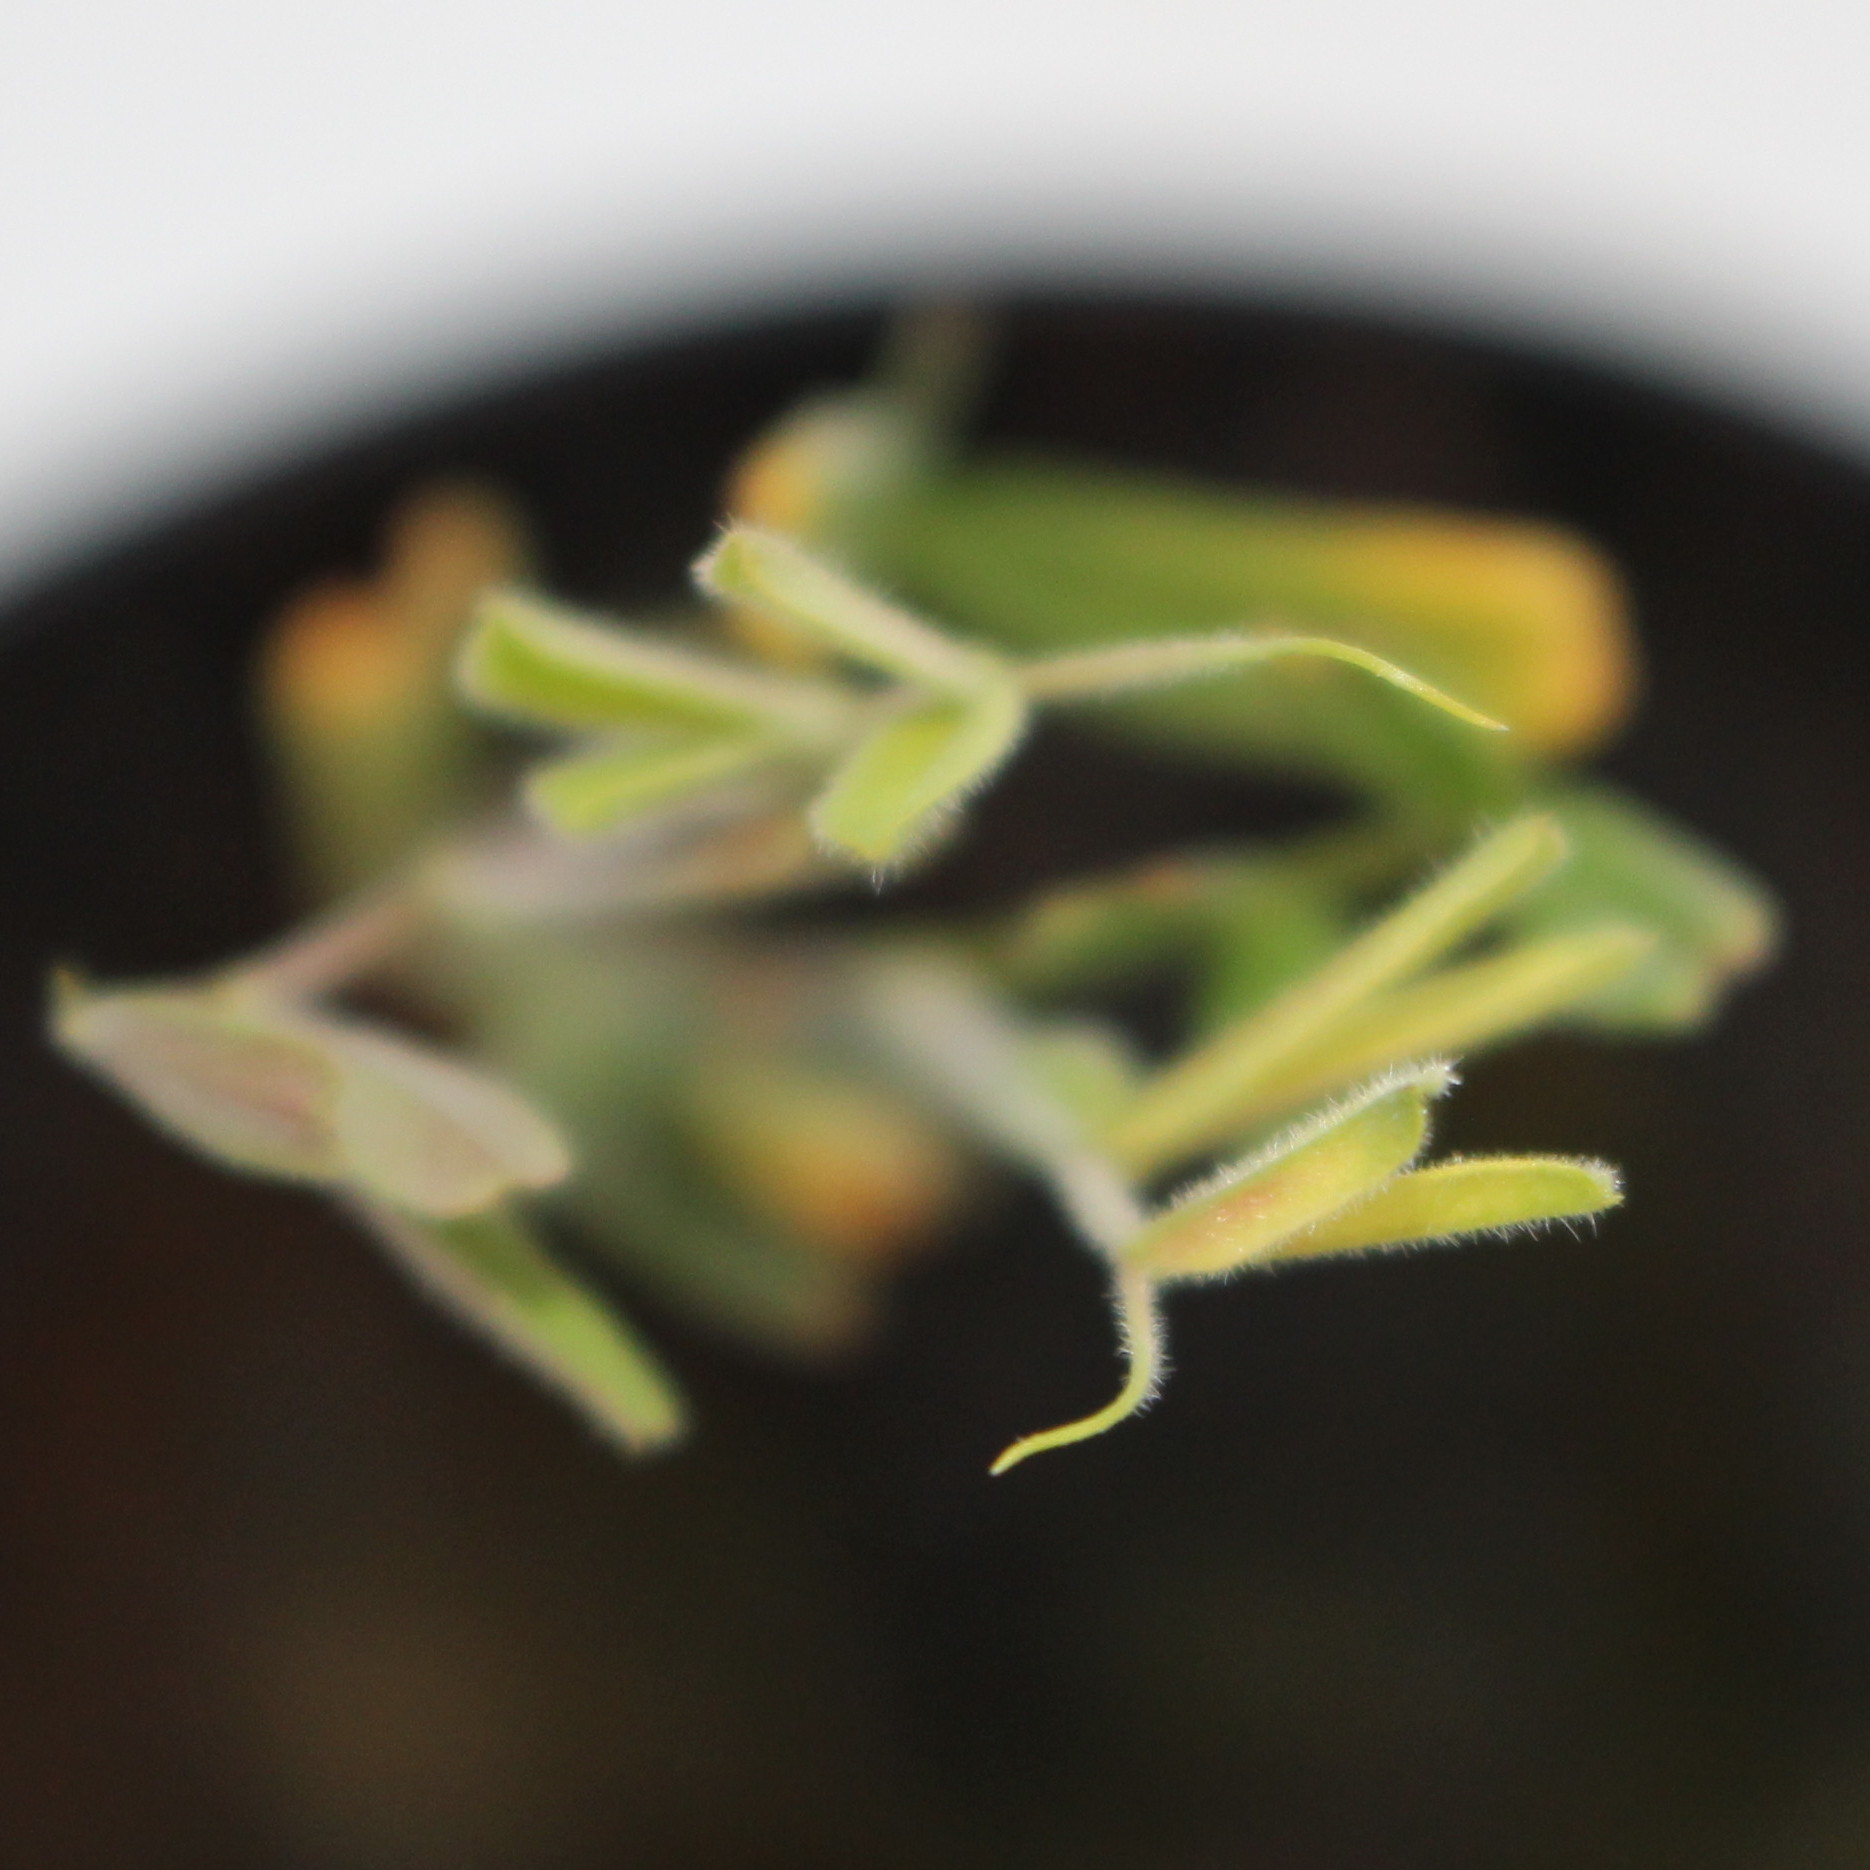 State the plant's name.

Vicia sativa
